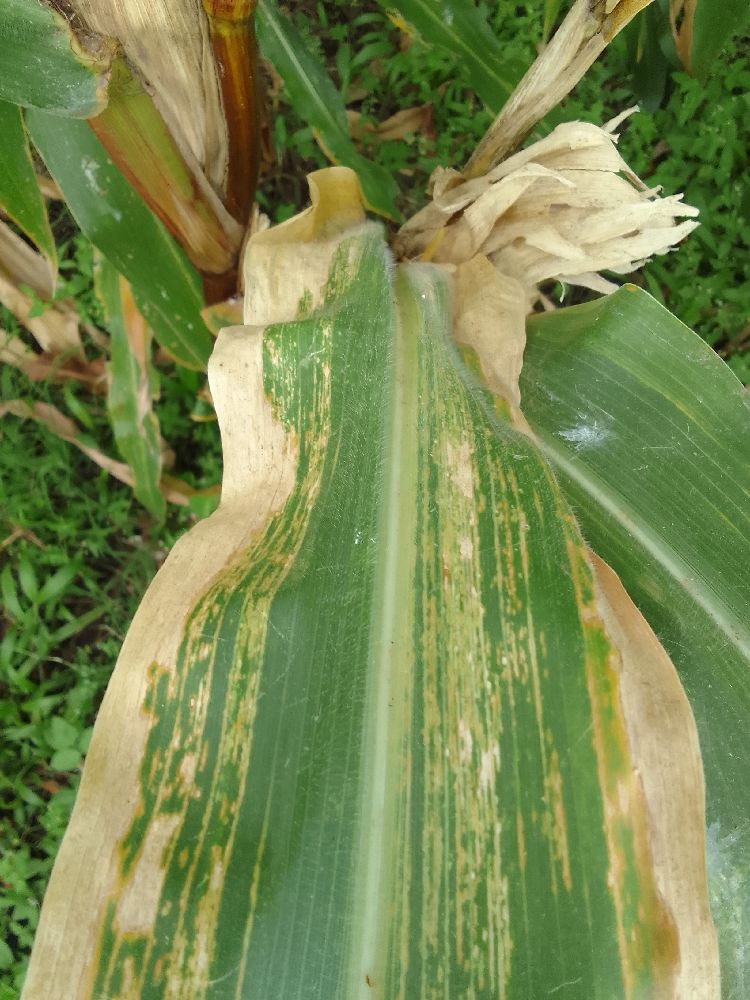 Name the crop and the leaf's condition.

maize, maize lethal necrosis
